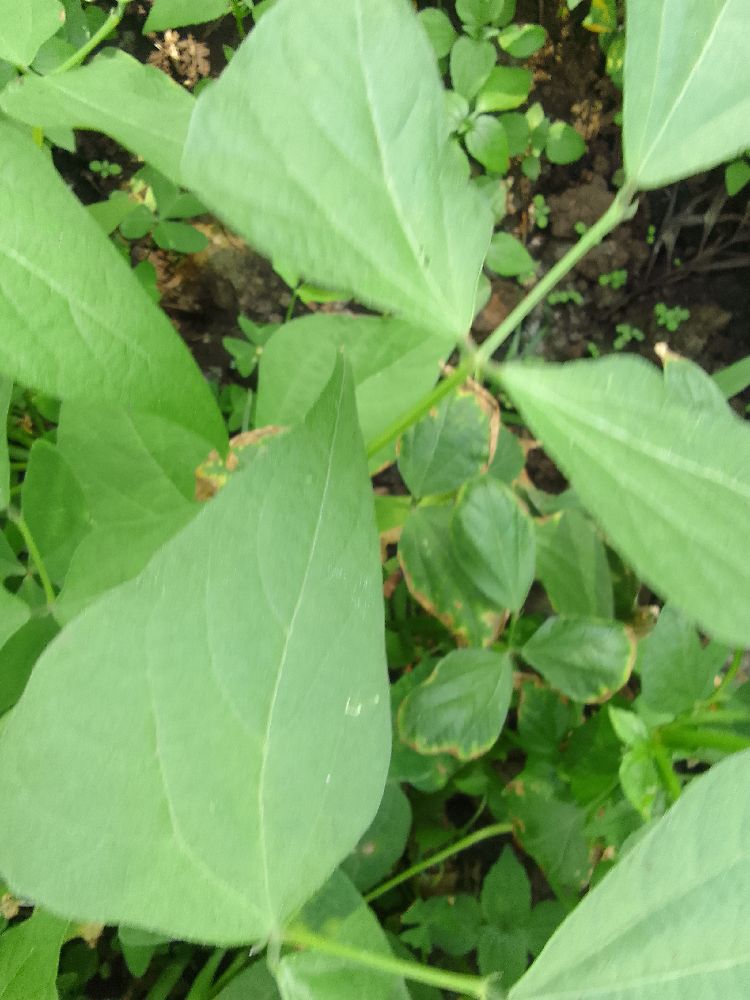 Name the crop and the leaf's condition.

common bean, healthy
